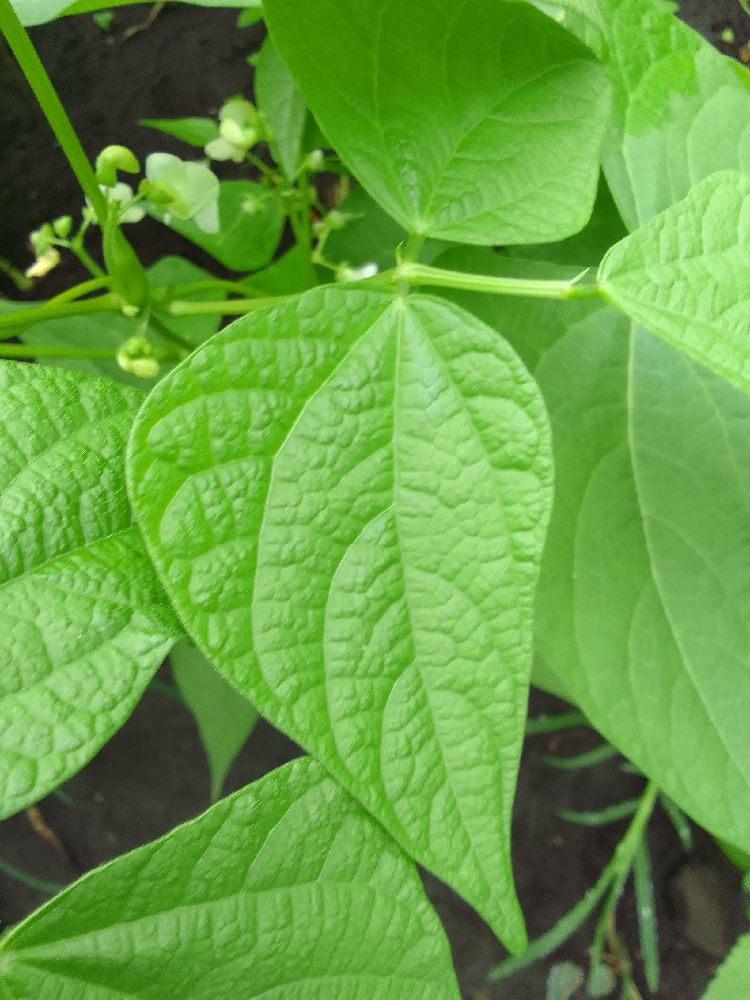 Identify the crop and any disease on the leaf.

common bean, healthy
